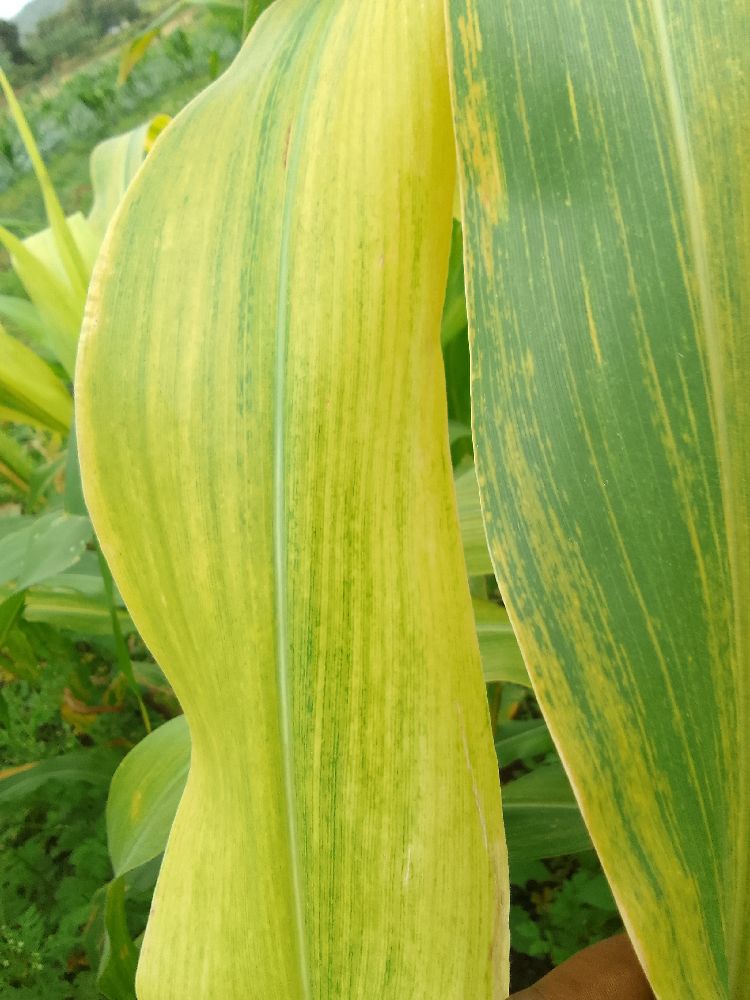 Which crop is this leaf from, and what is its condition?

maize, maize lethal necrosis
